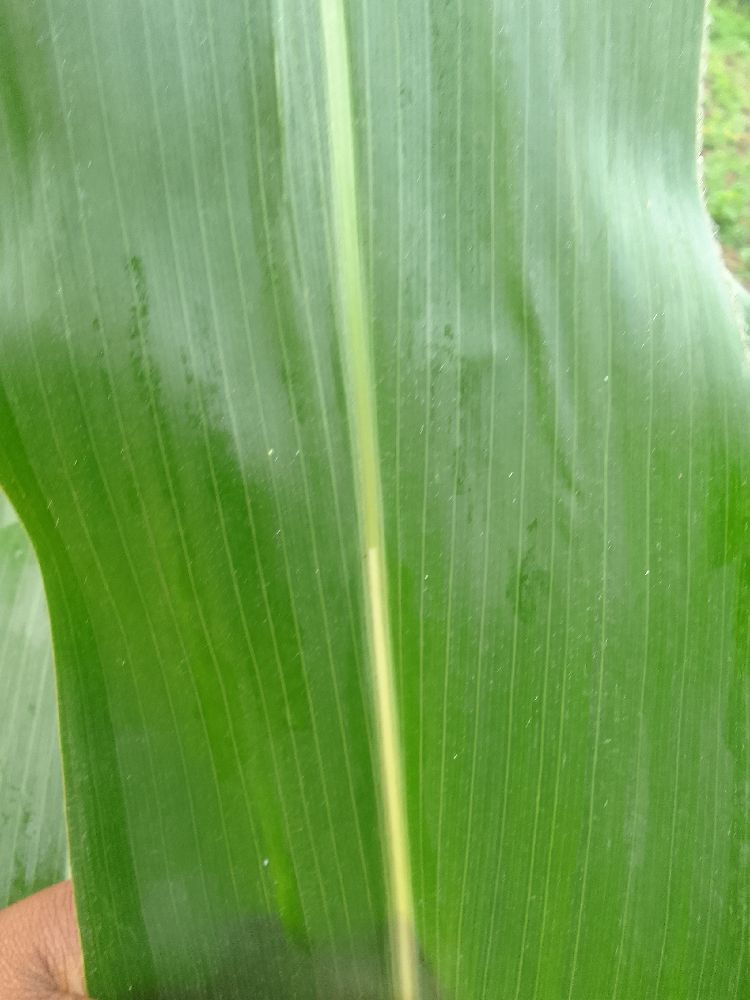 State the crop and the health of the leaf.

maize, healthy
